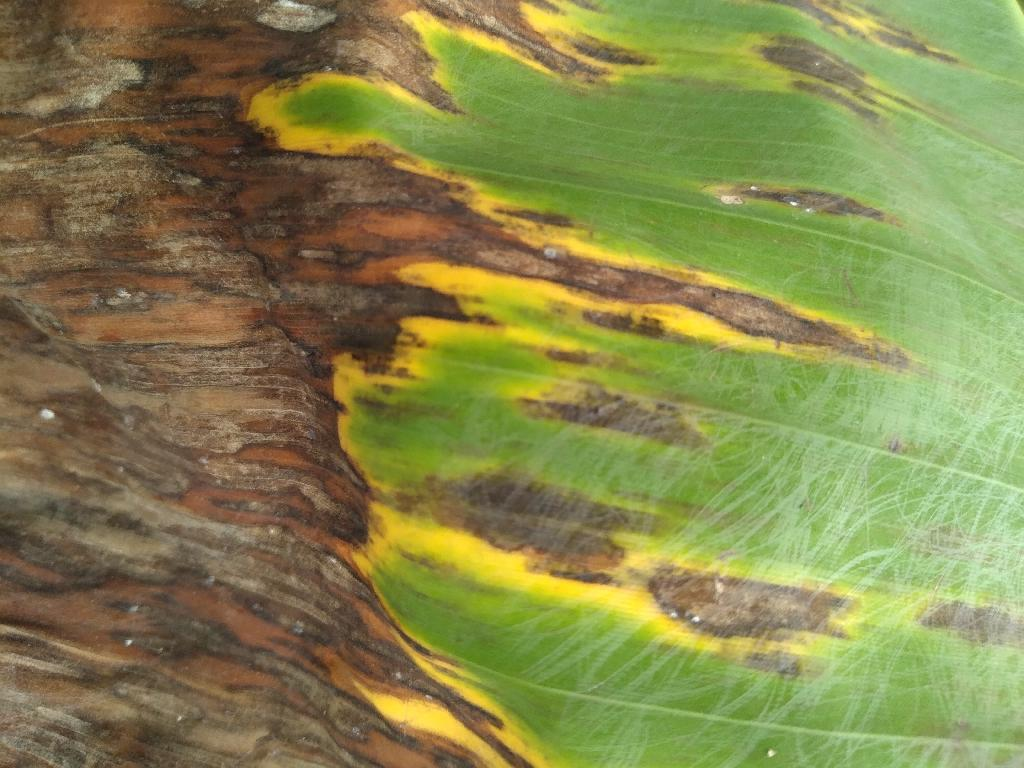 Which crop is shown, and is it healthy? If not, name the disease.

banana, black sigatoka
